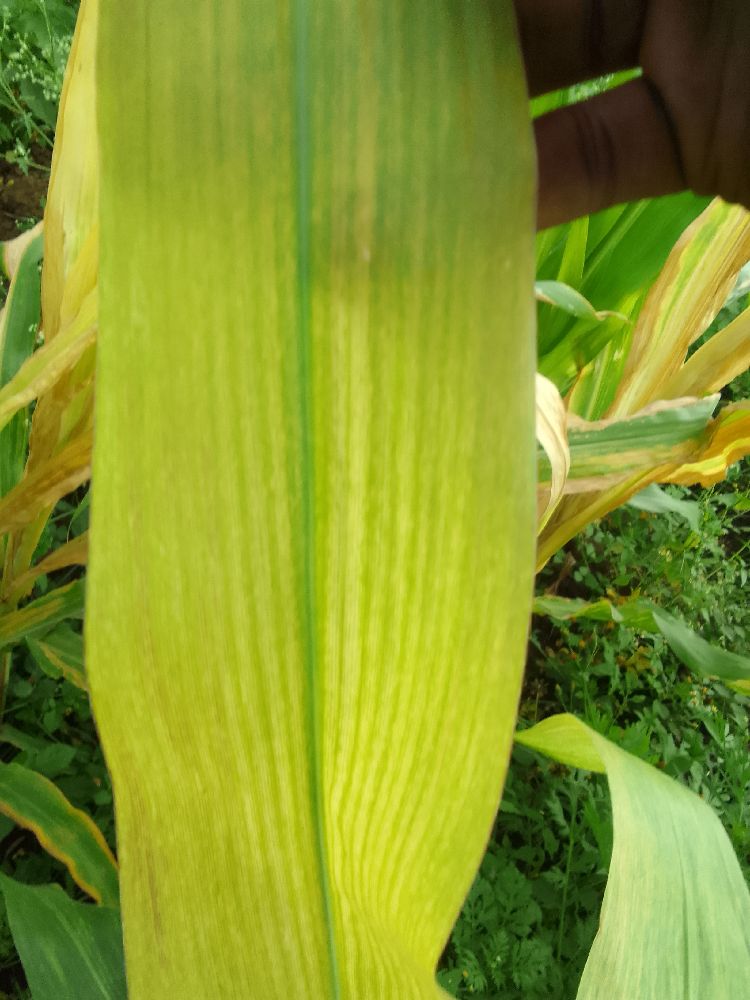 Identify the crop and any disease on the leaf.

maize, maize lethal necrosis
